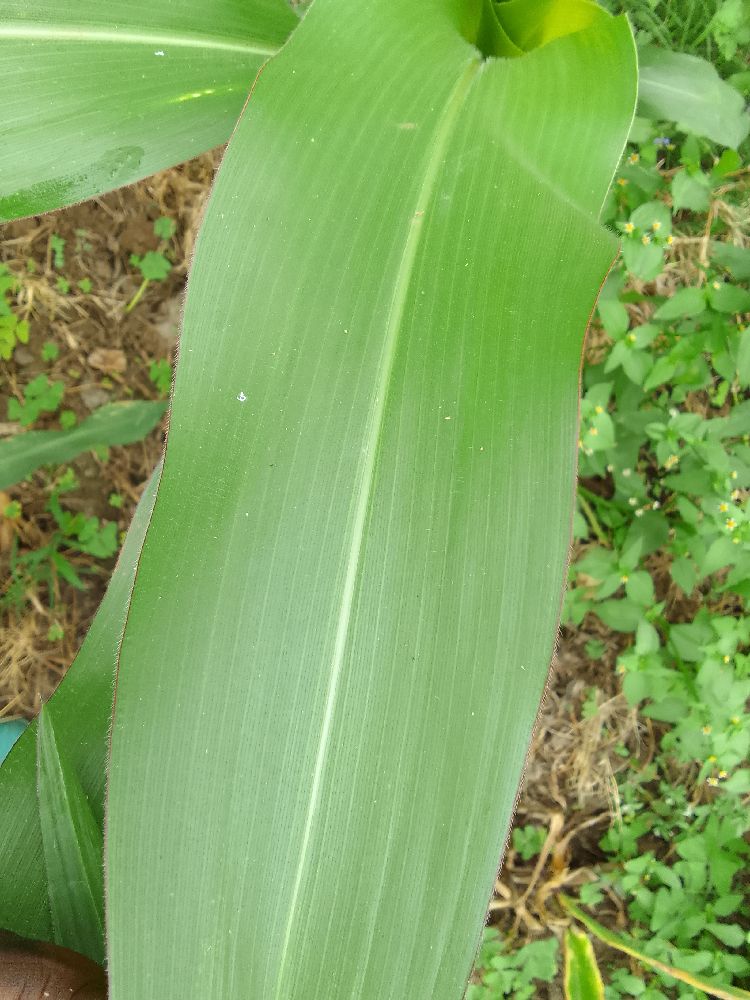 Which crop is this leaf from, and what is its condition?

maize, healthy
